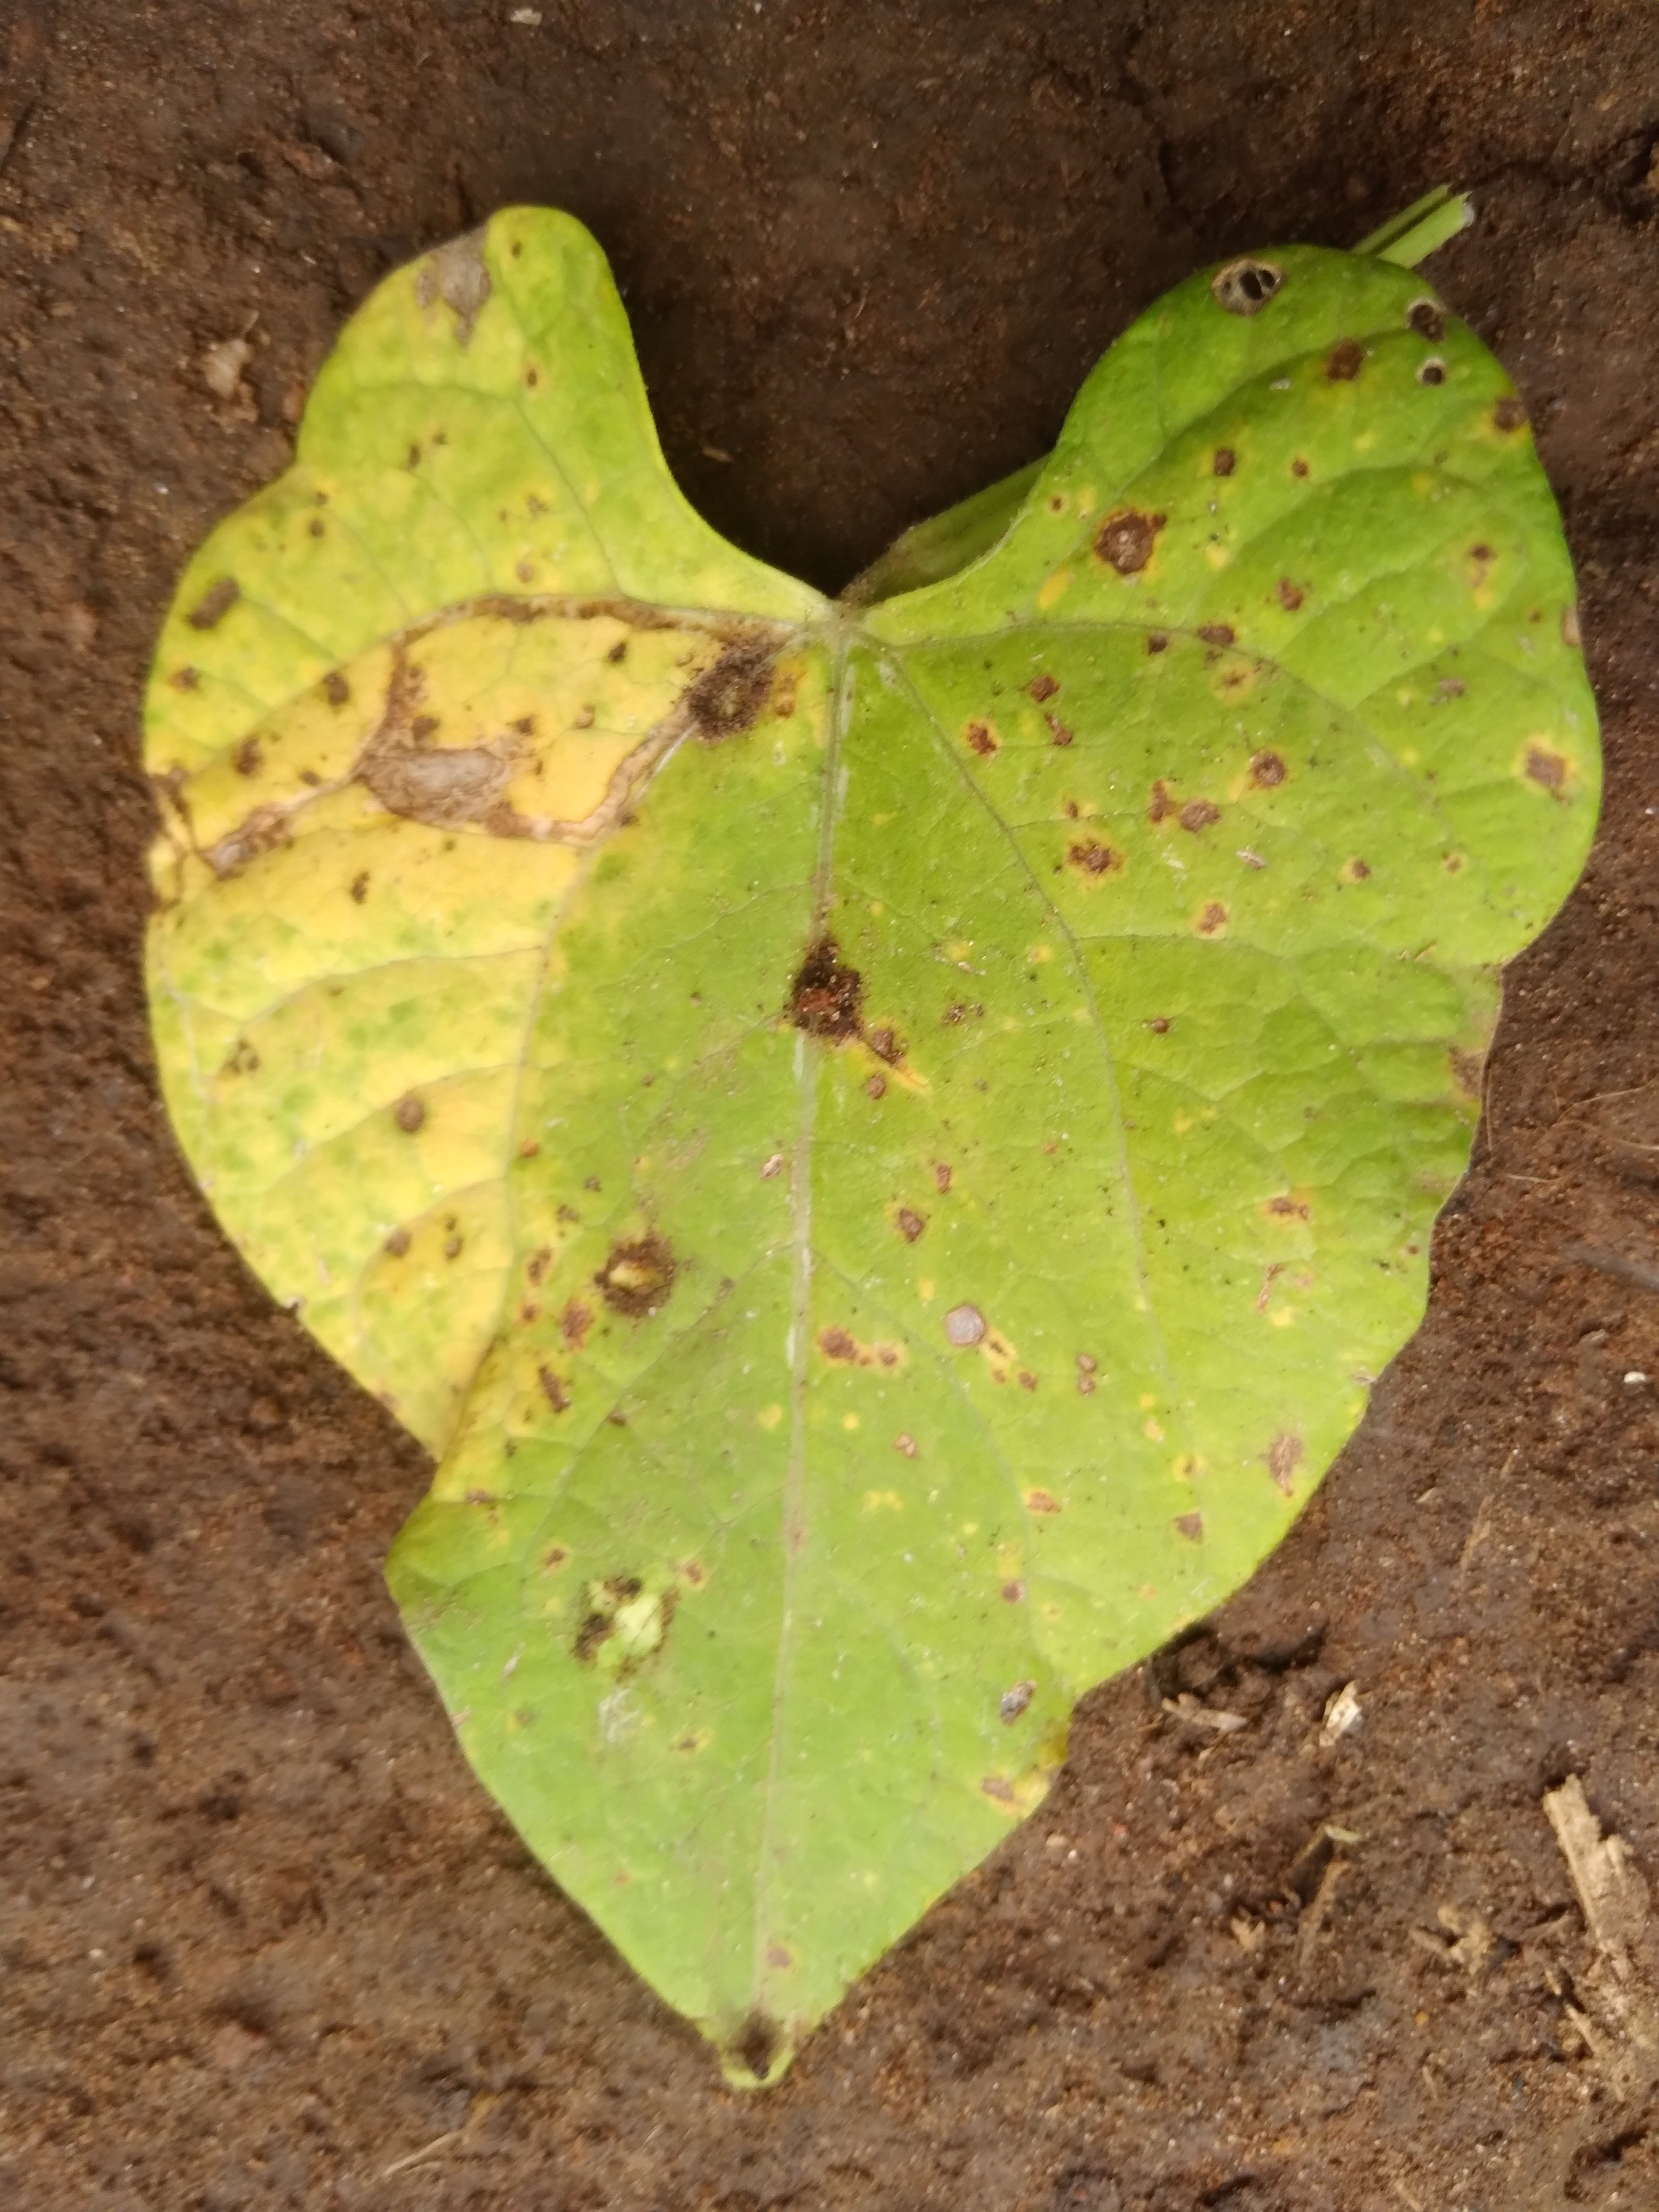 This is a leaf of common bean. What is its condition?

rust
